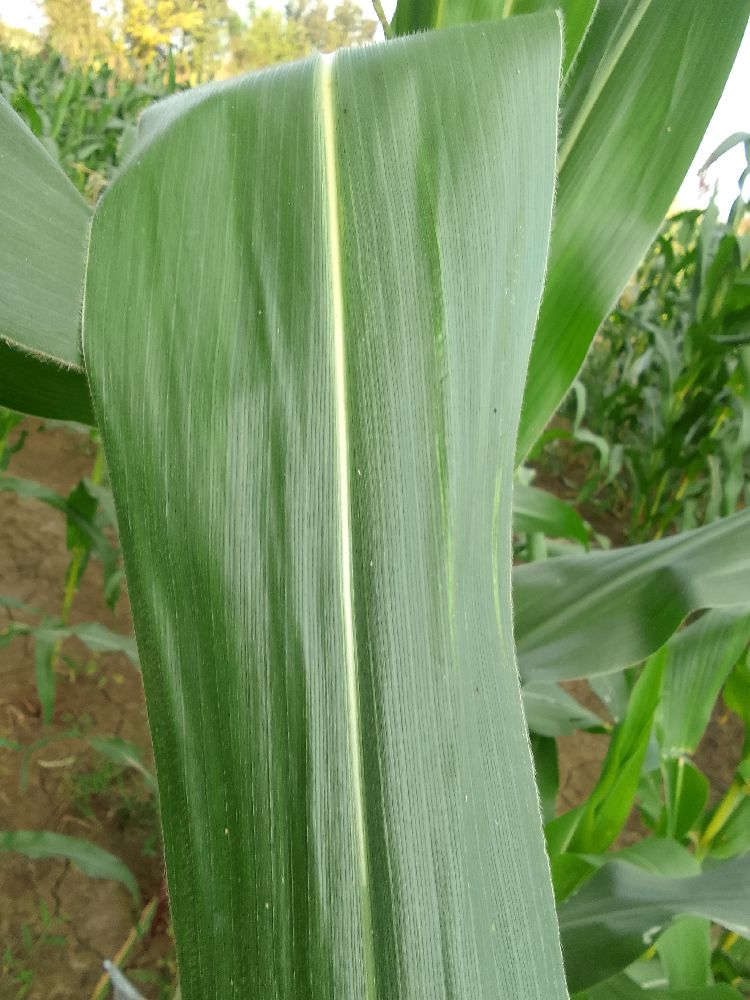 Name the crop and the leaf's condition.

maize, healthy
